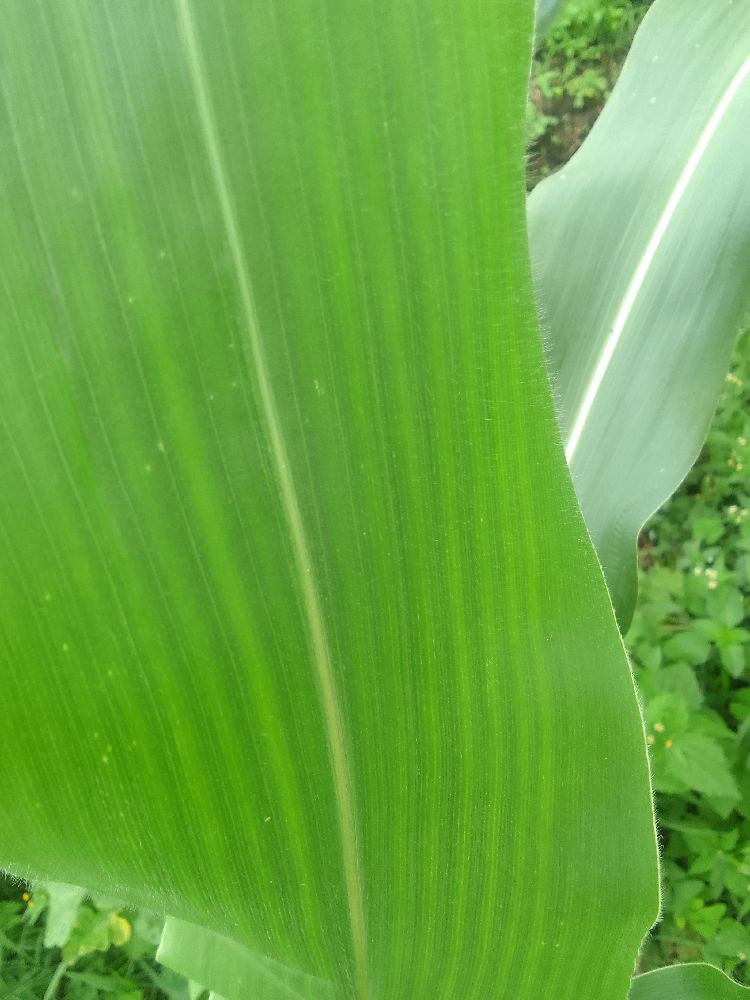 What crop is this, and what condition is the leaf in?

maize, healthy
